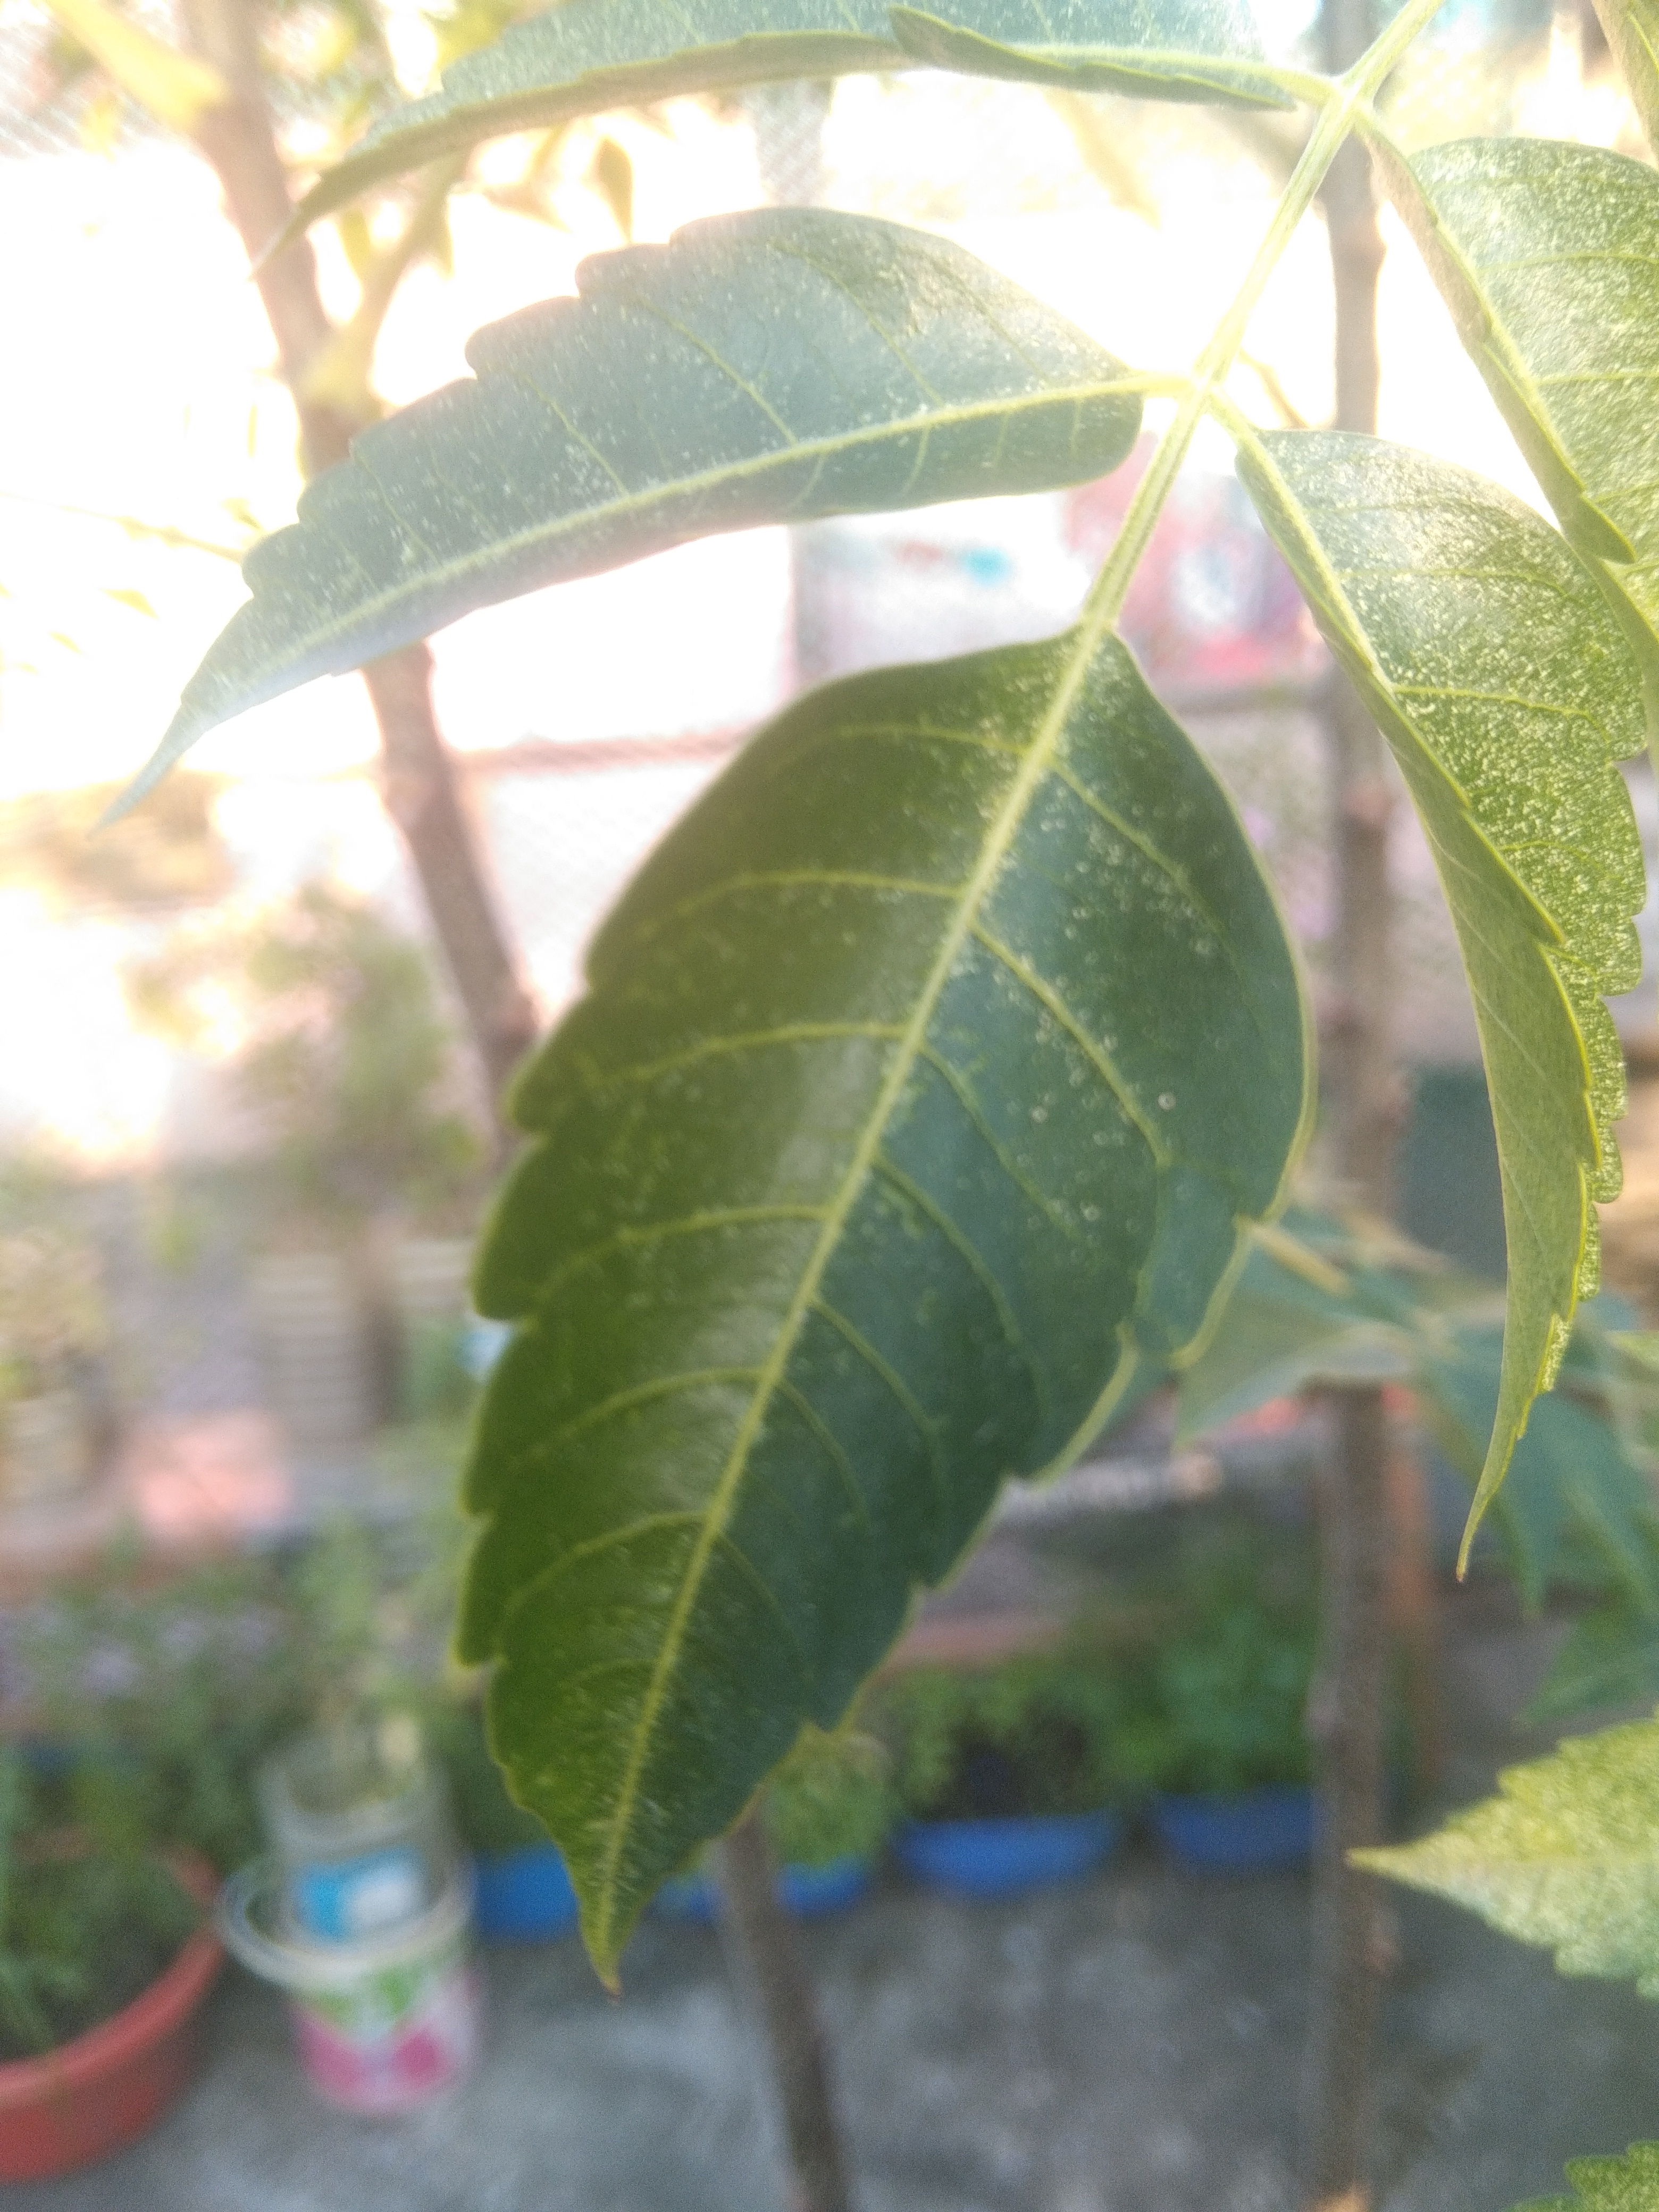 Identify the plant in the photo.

neem
